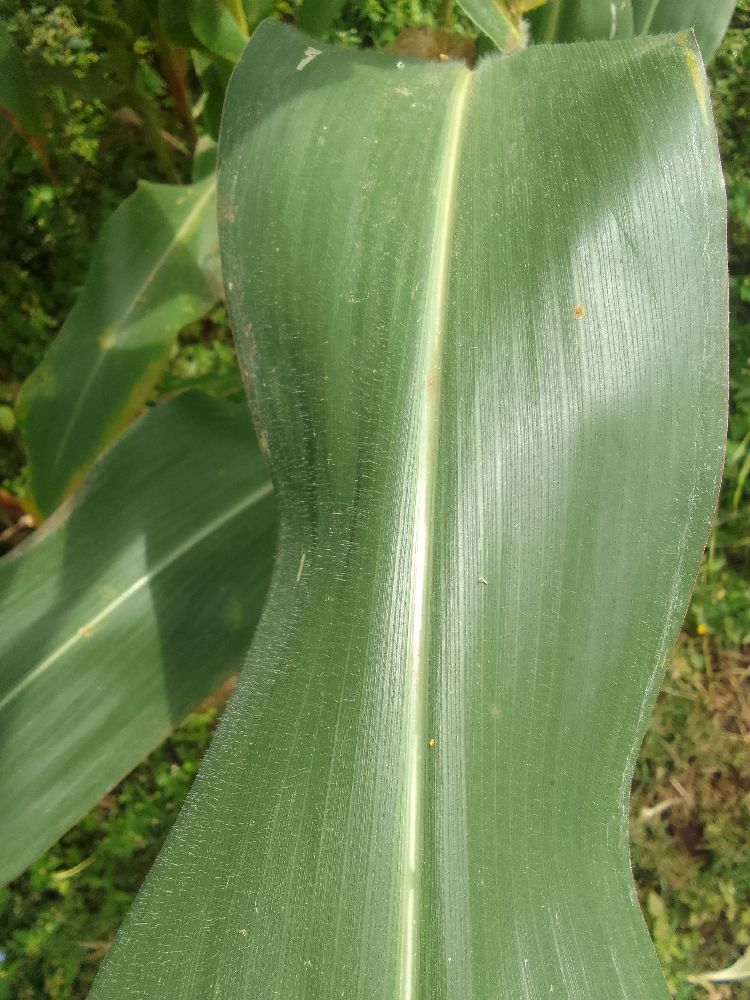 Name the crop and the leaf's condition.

maize, healthy
